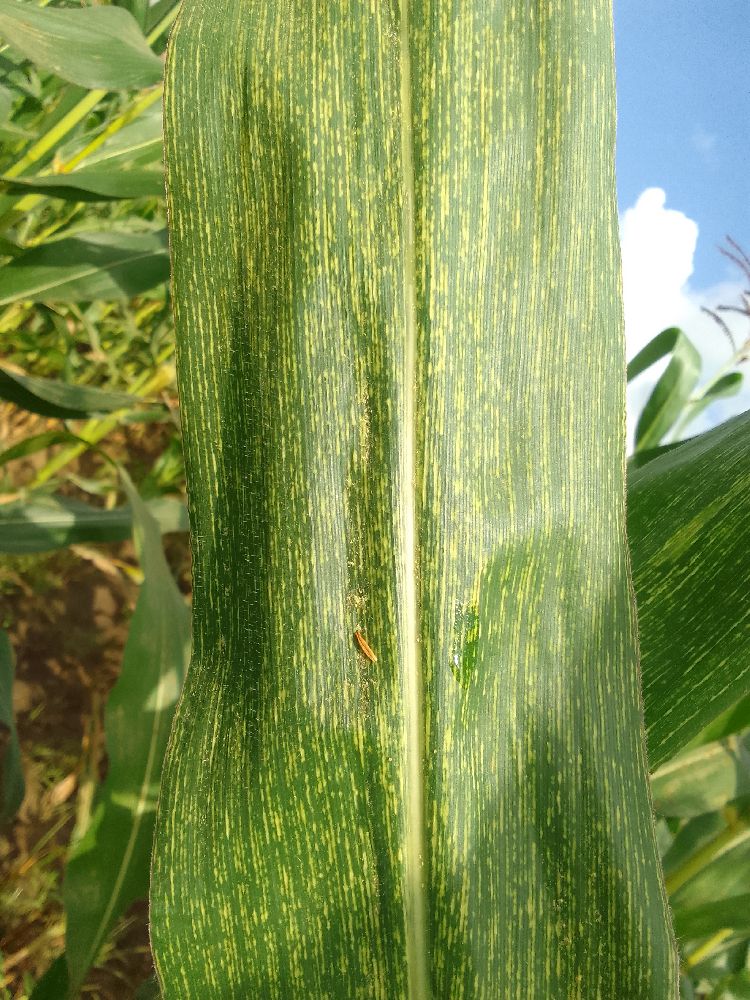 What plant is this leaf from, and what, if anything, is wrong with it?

maize, maize streak virus
